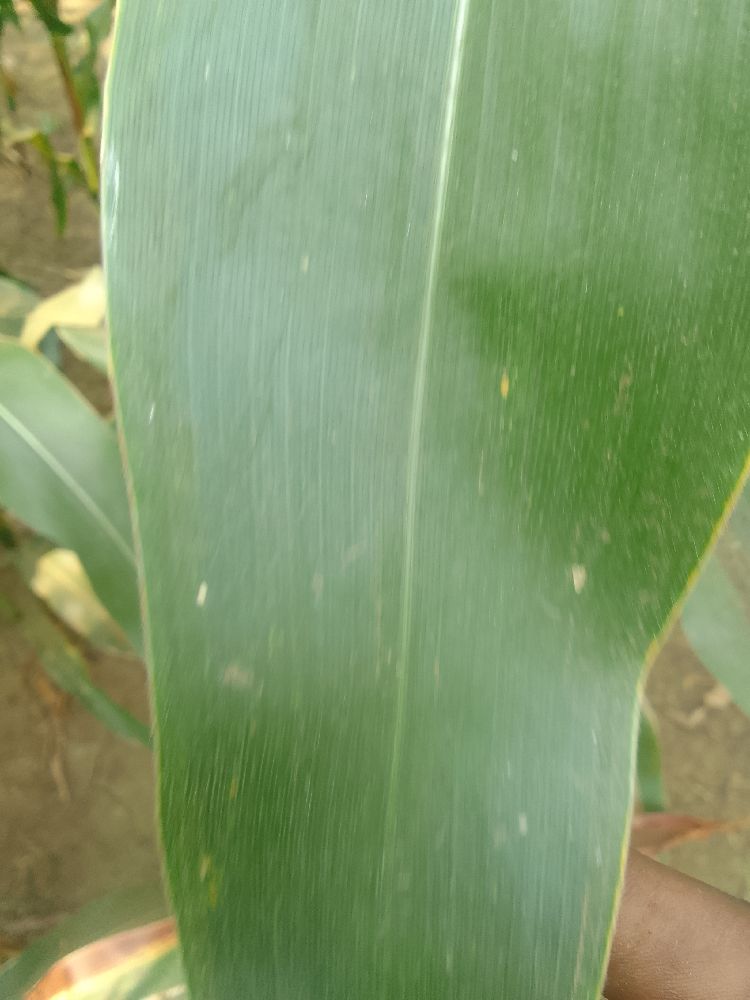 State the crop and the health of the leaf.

maize, healthy
